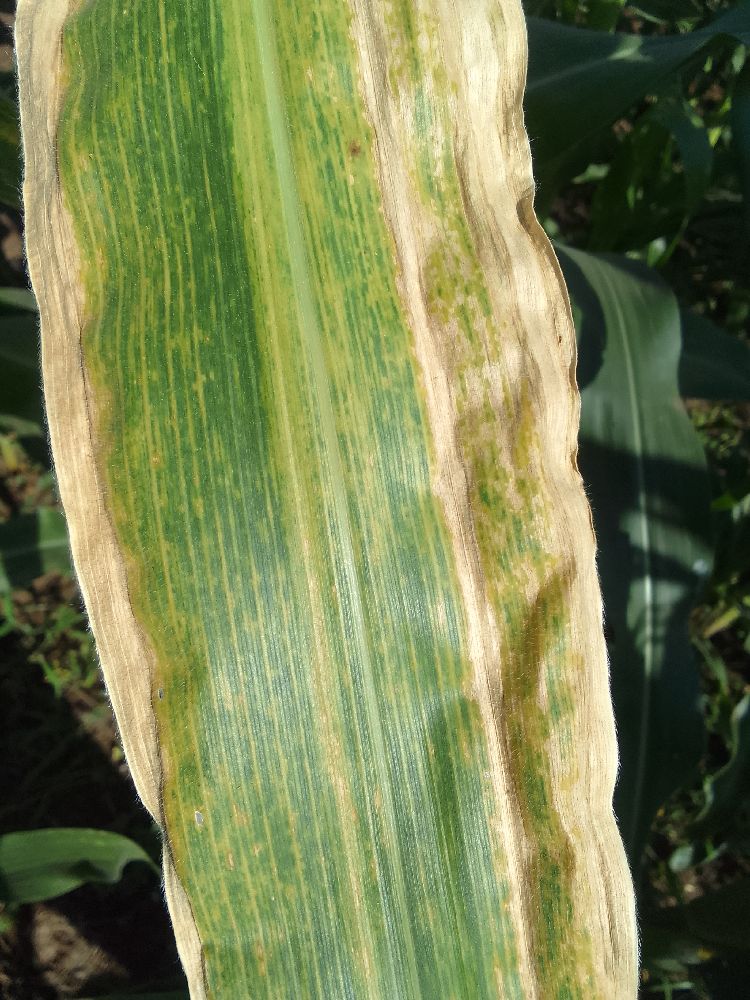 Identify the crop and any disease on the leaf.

maize, maize lethal necrosis
